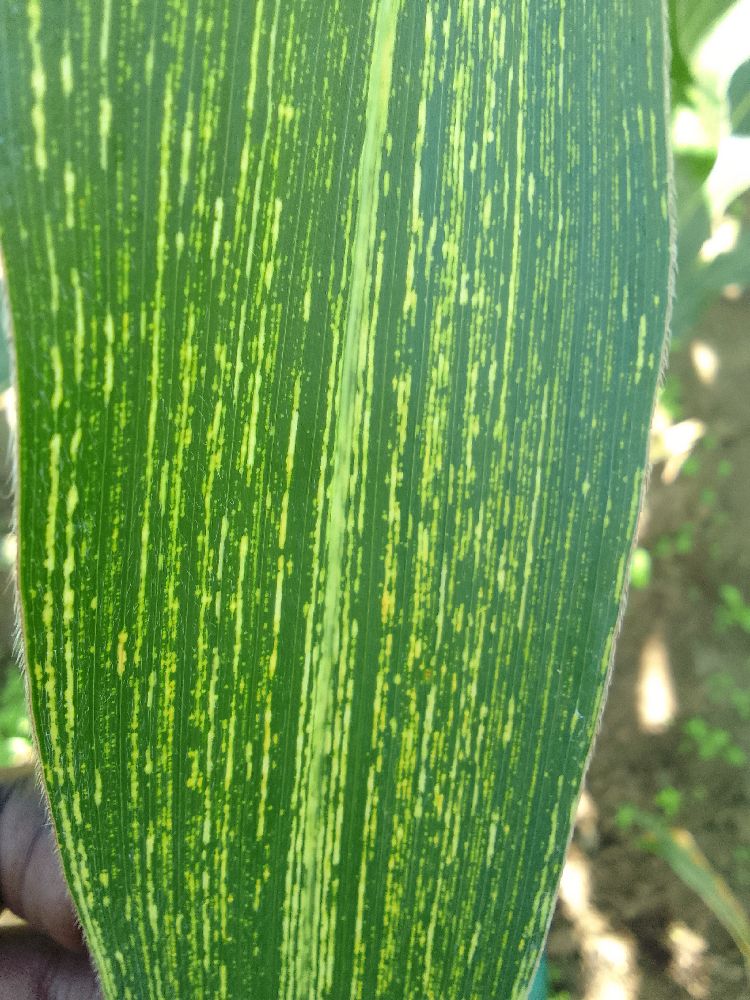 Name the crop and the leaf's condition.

maize, maize streak virus
